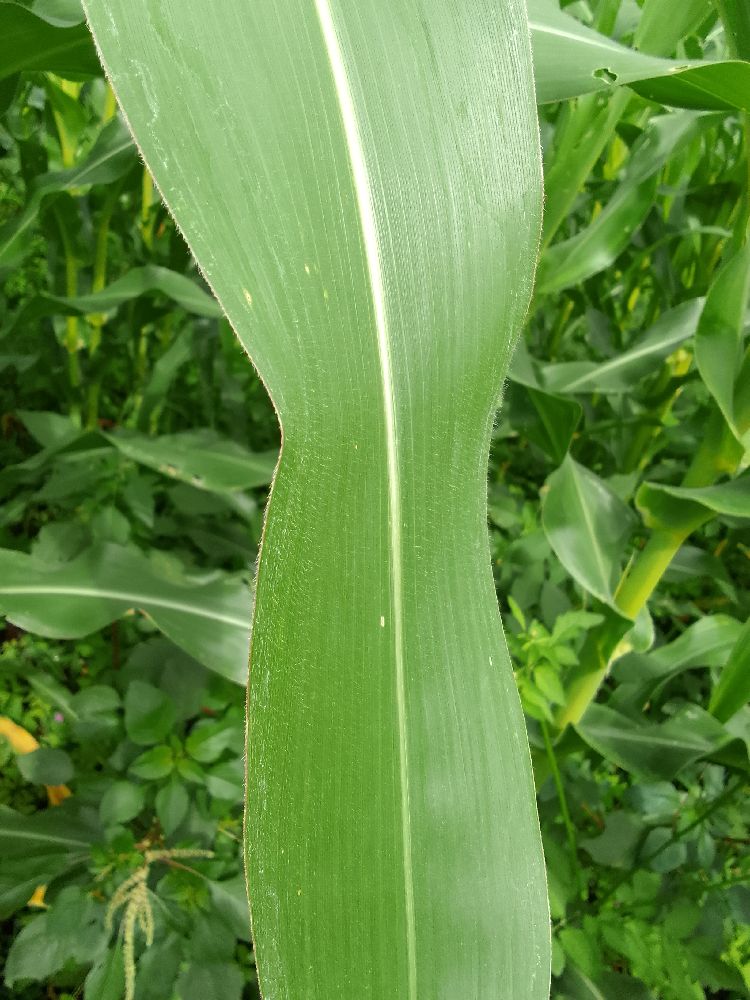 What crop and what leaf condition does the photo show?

maize, healthy
